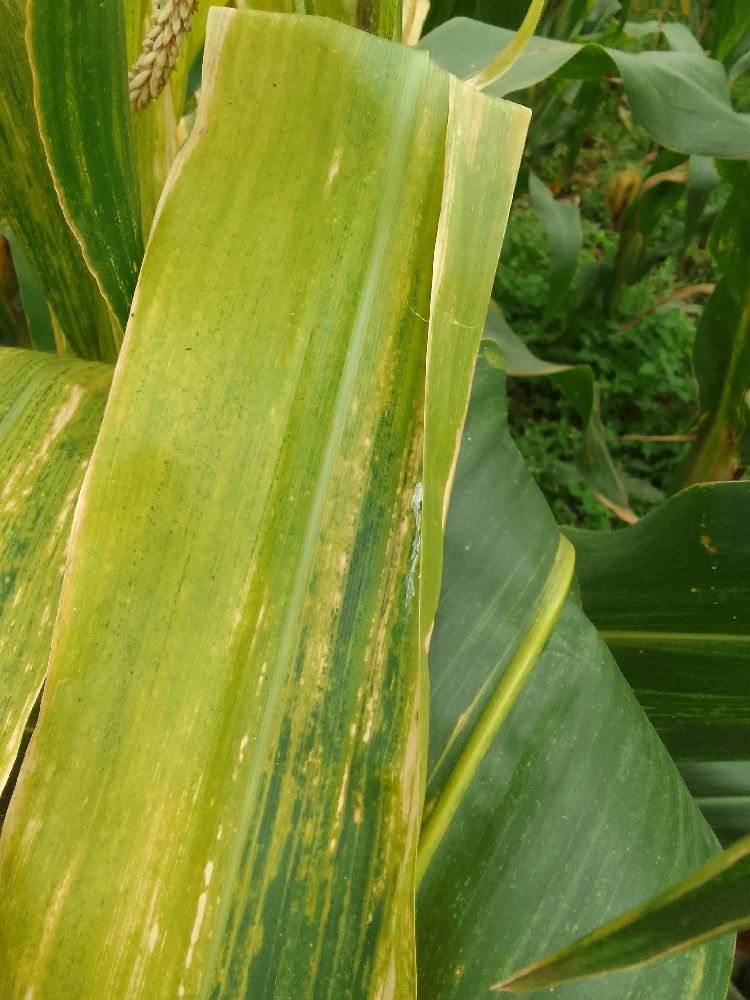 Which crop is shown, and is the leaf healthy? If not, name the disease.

maize, maize lethal necrosis
